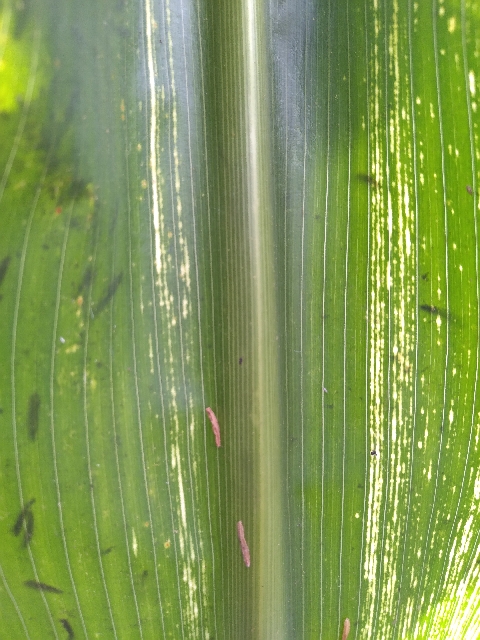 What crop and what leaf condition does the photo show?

maize, maize streak virus
